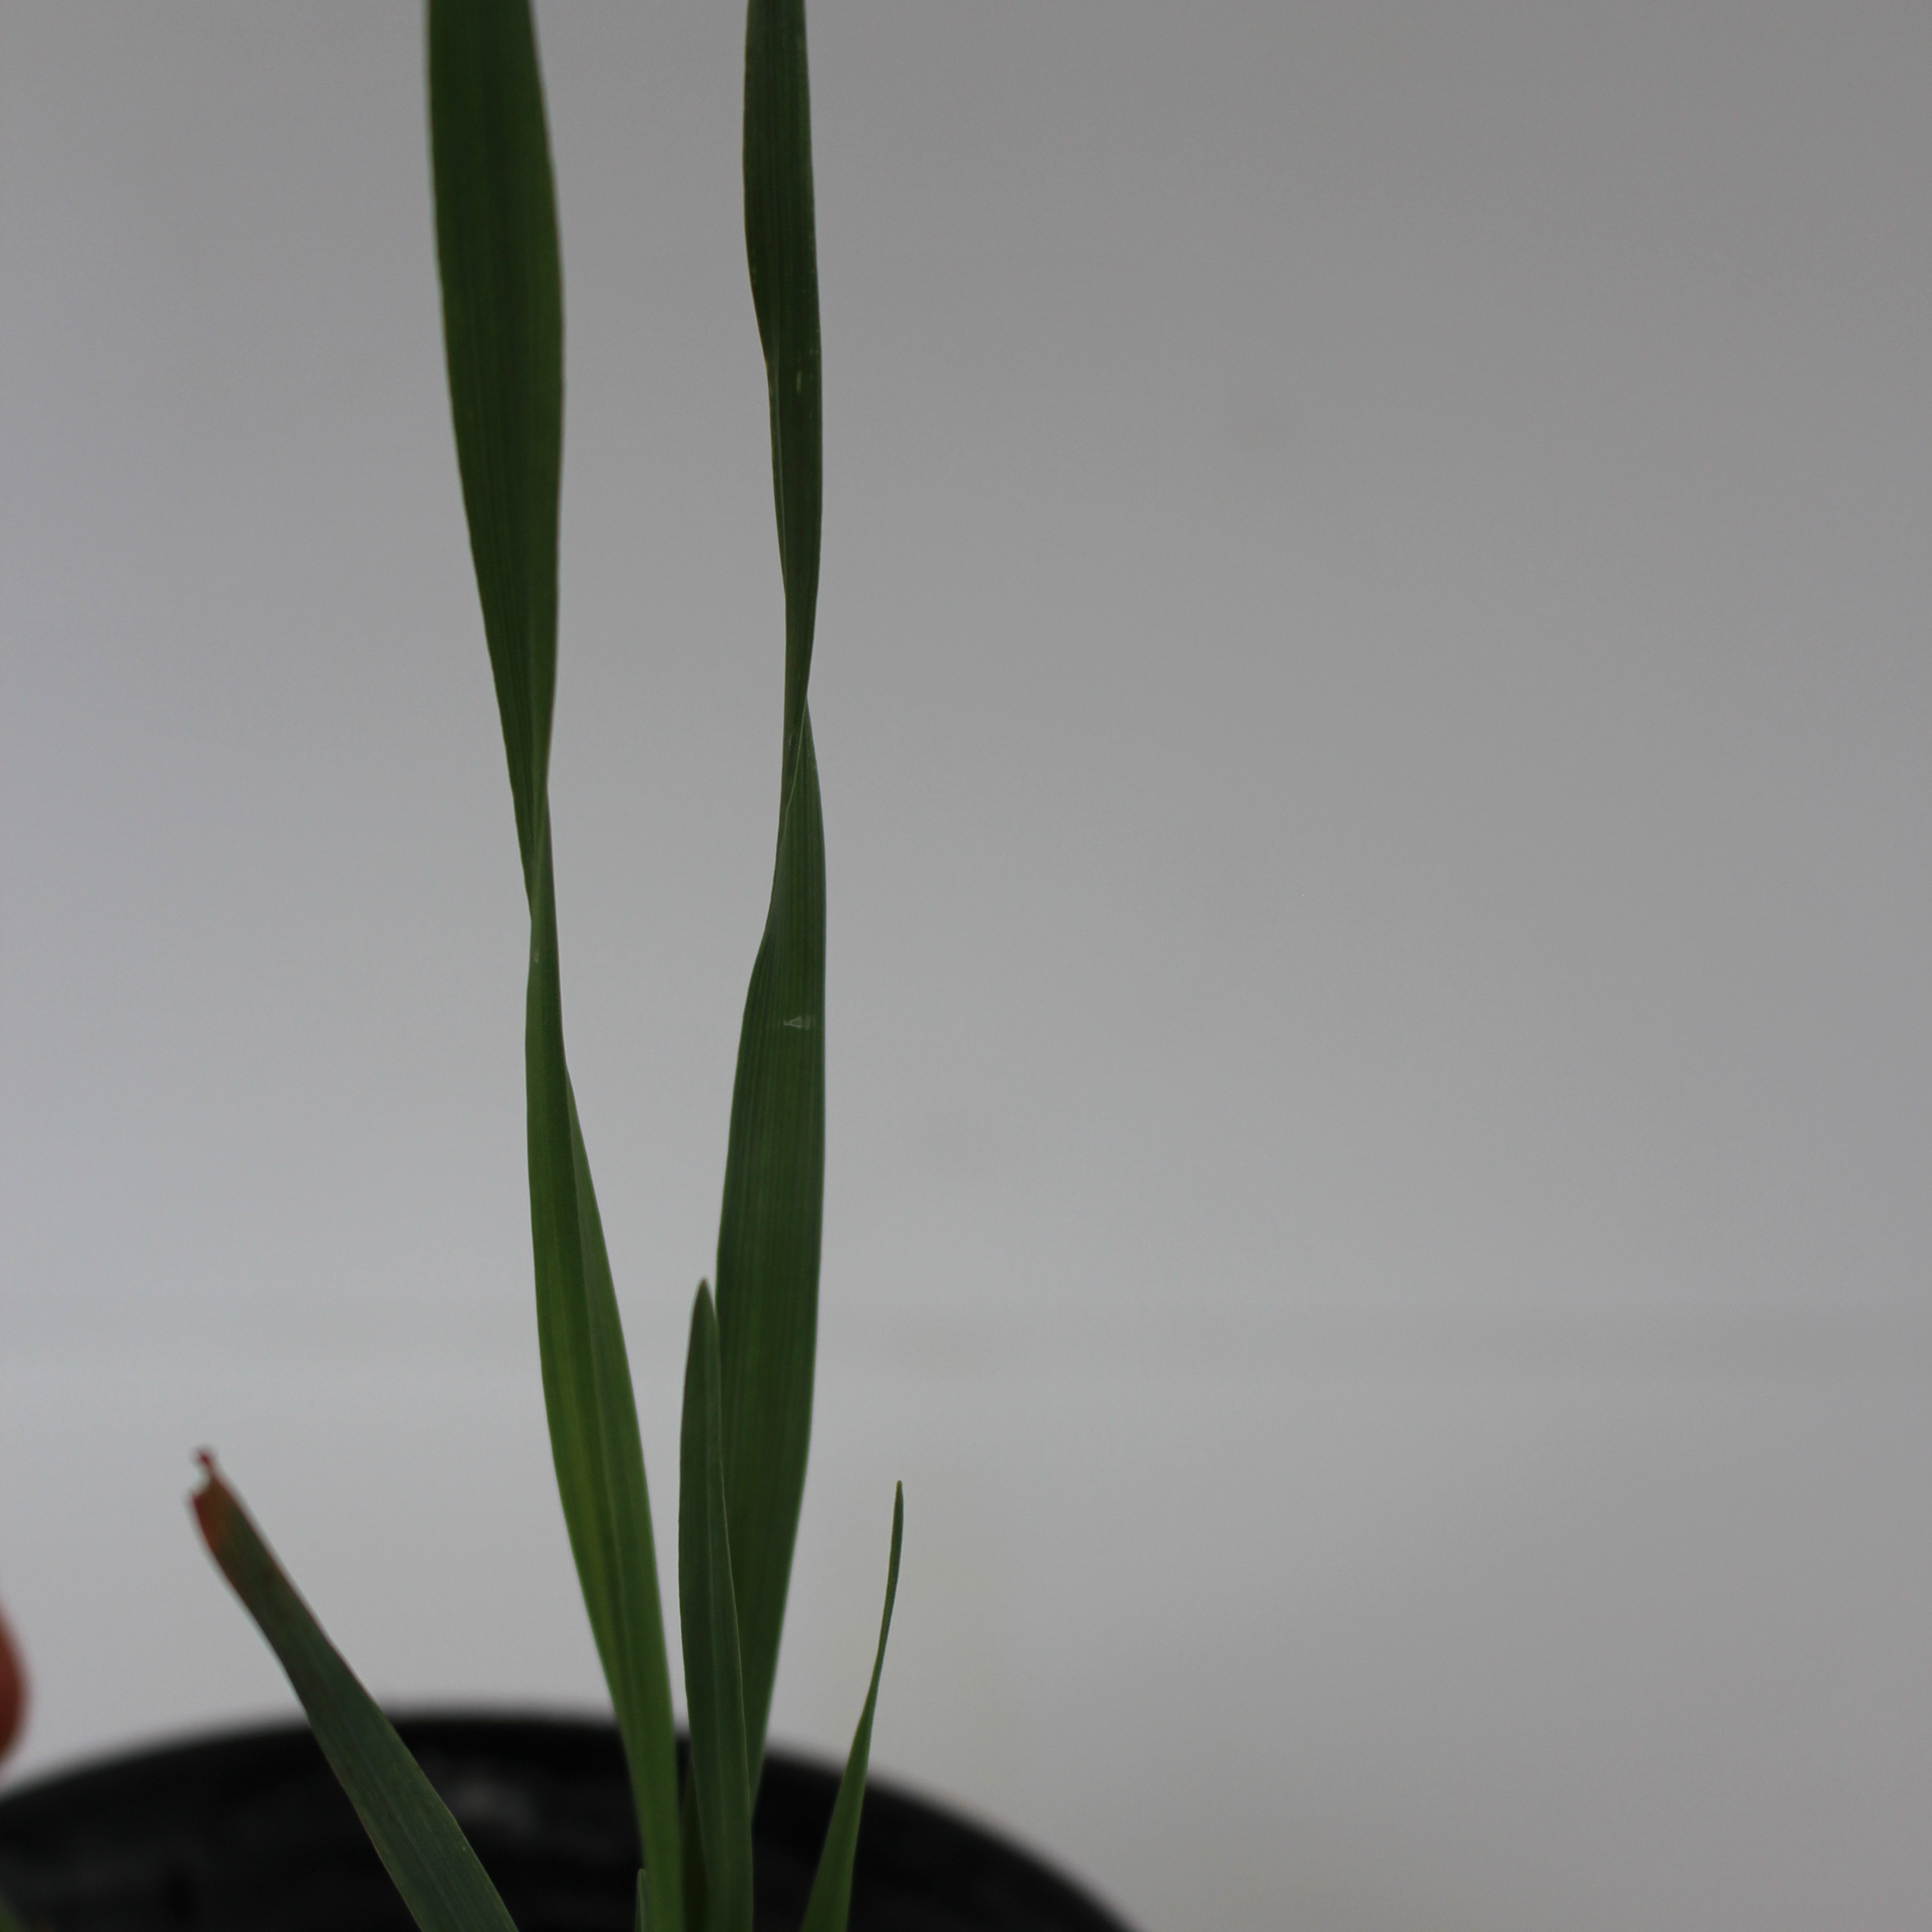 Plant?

Avena sterilis
